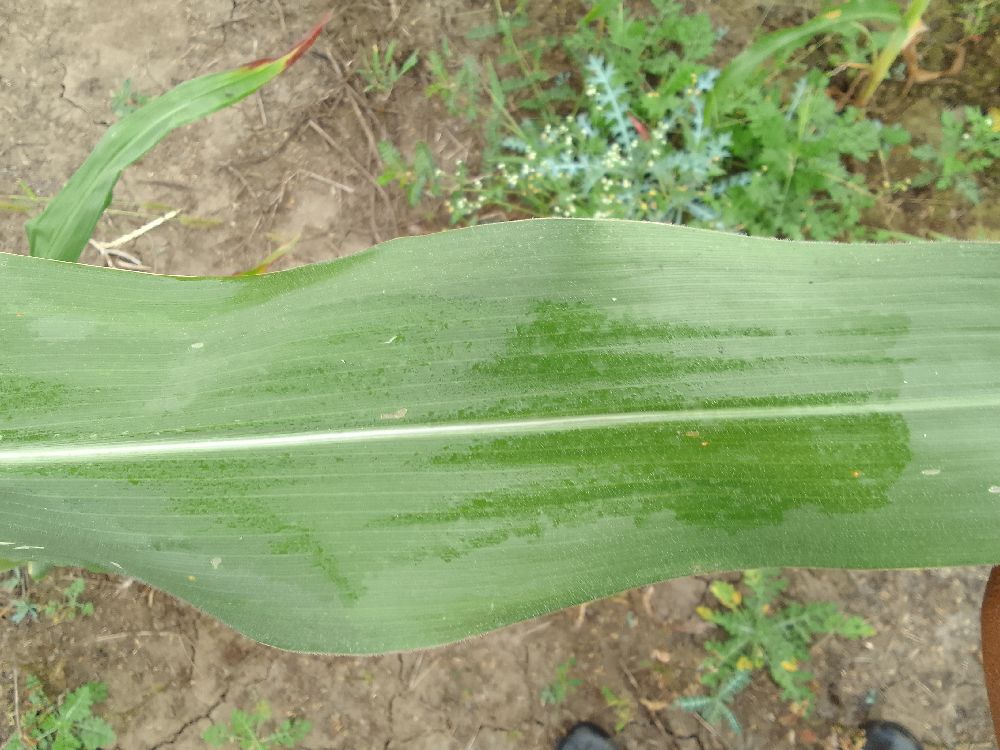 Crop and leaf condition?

maize, healthy
